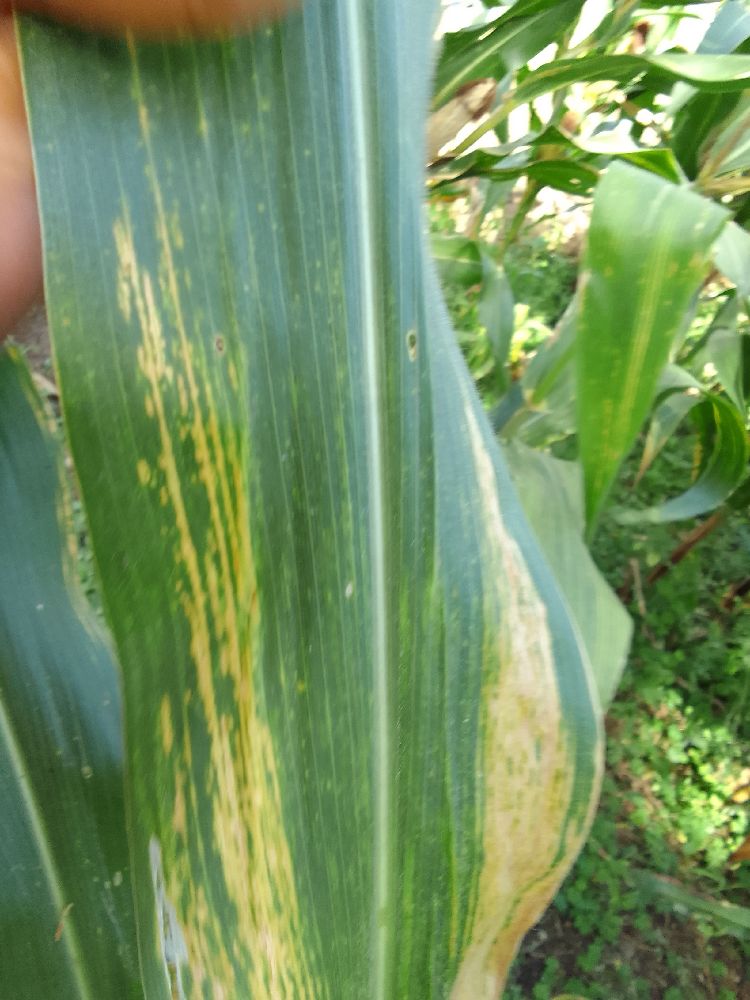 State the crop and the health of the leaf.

maize, maize lethal necrosis
